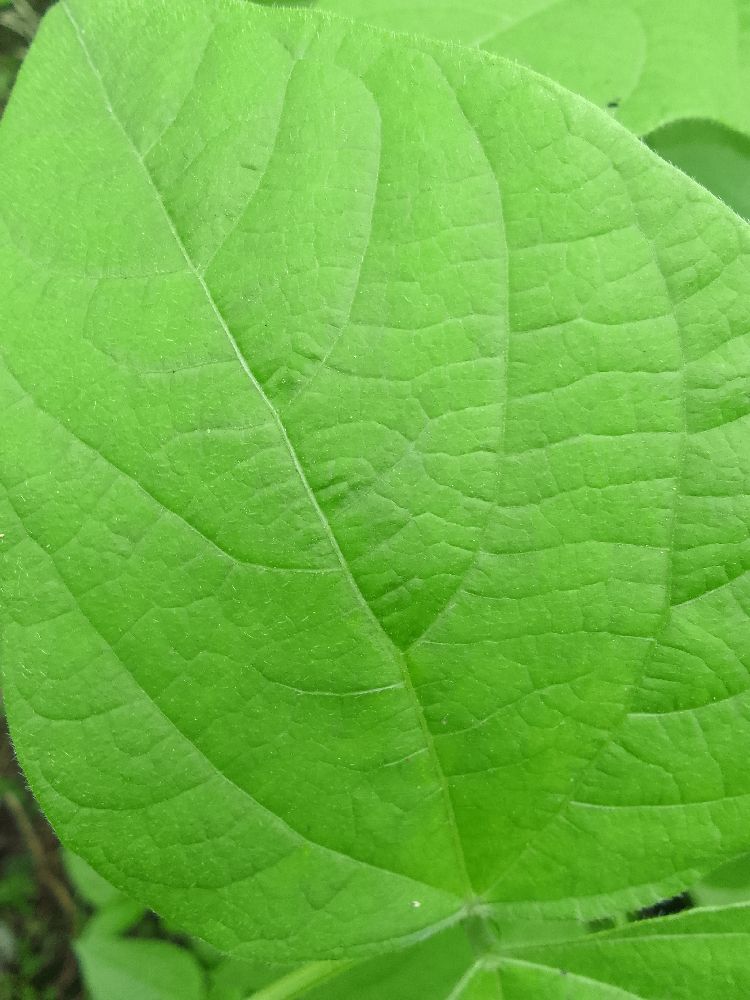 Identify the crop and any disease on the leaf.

common bean, healthy
